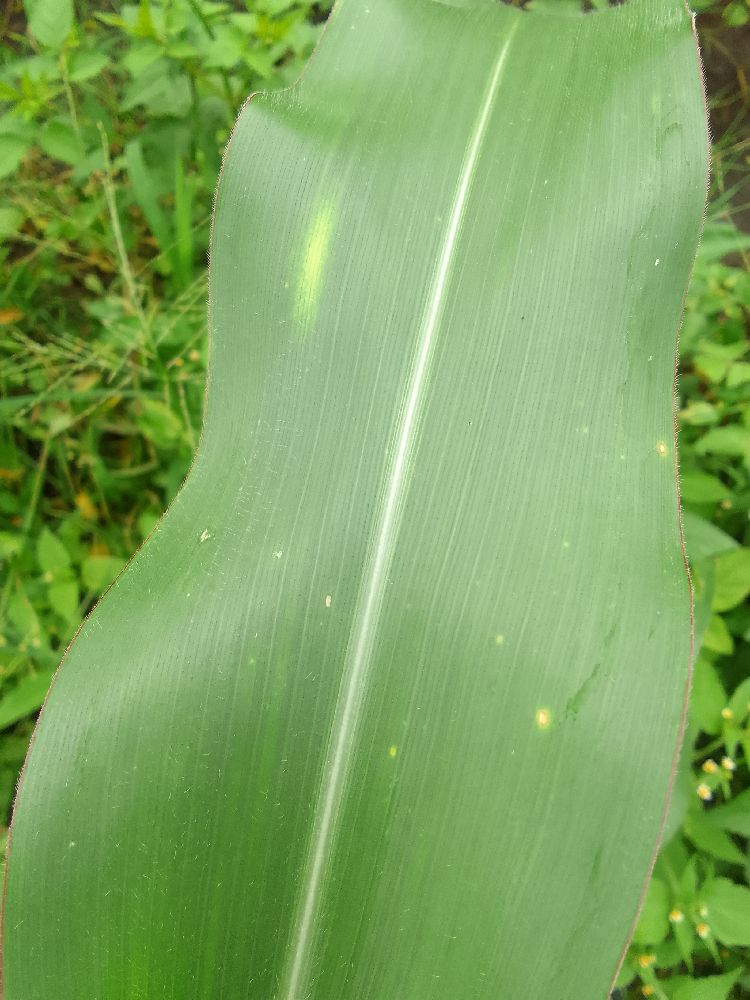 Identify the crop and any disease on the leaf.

maize, healthy
